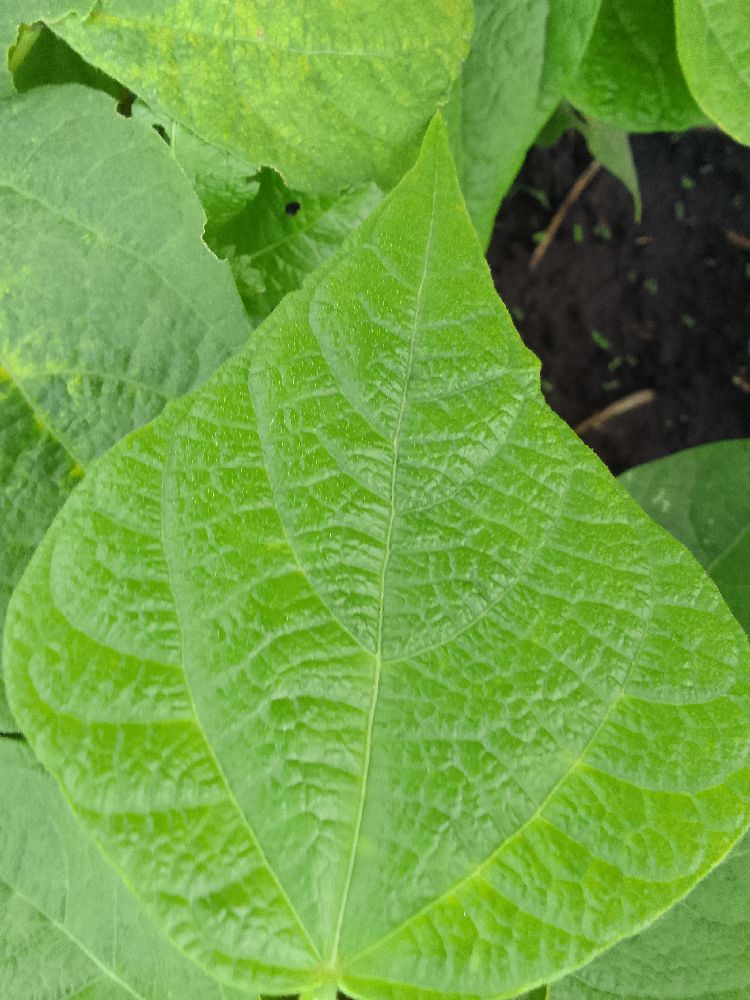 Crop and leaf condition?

common bean, healthy
